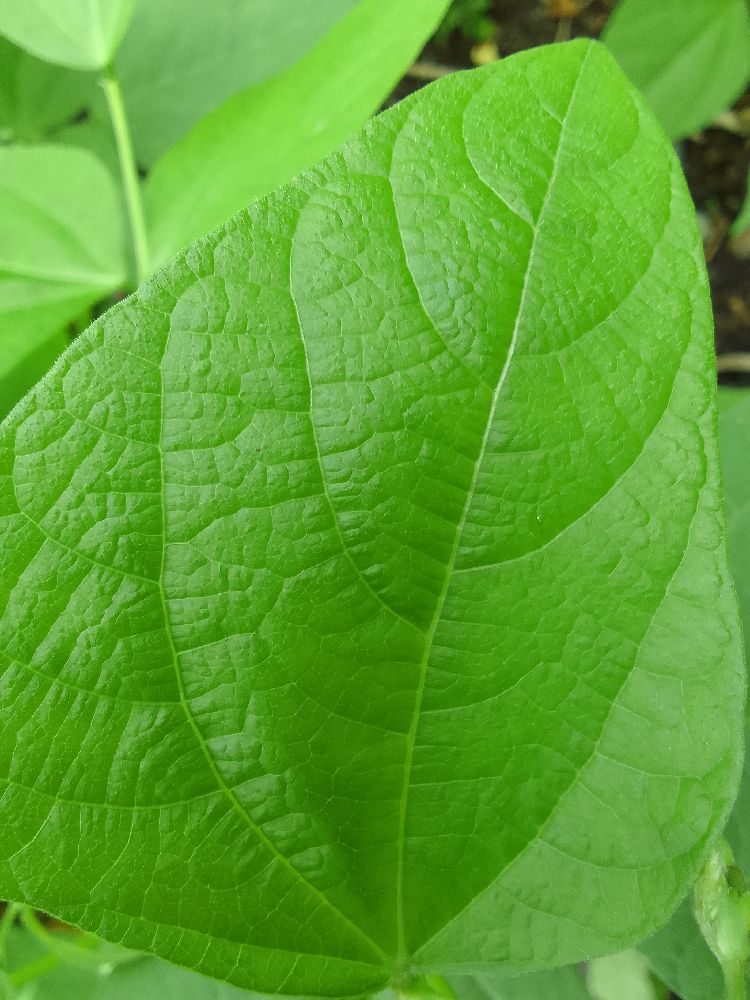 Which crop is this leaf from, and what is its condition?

common bean, healthy
